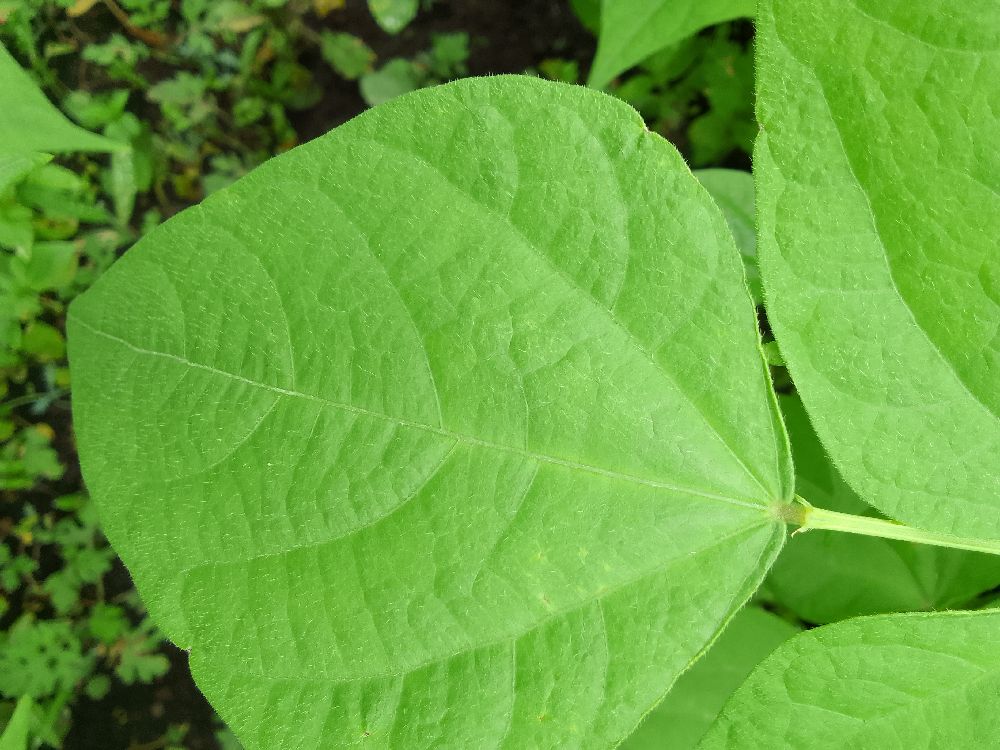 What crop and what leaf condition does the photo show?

common bean, healthy
